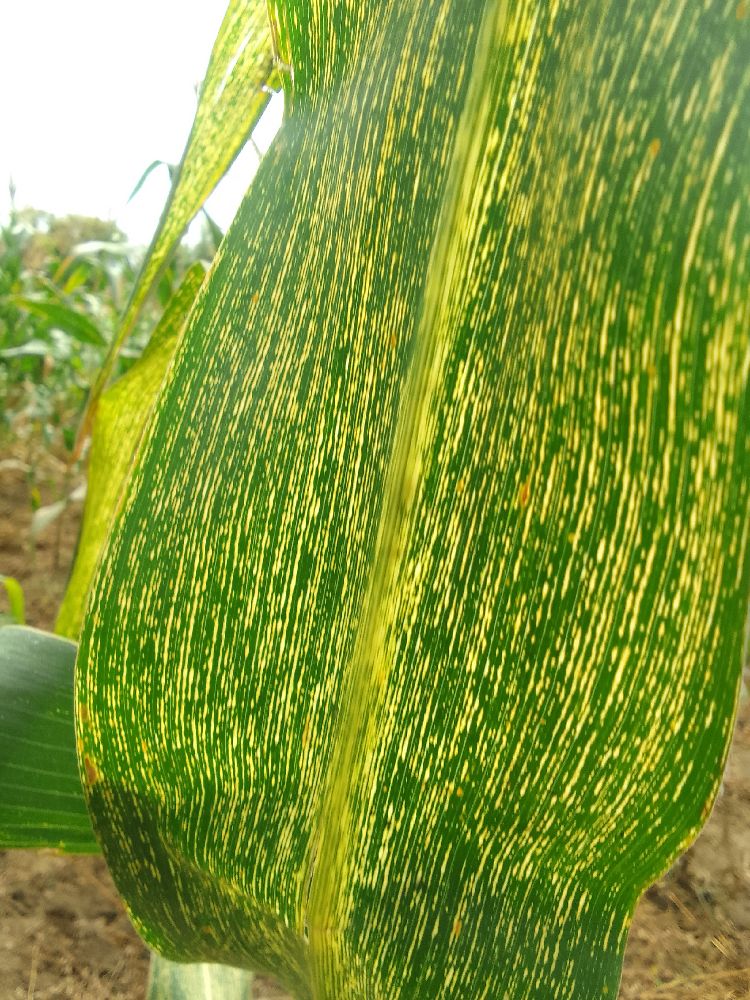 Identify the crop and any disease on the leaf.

maize, maize streak virus
